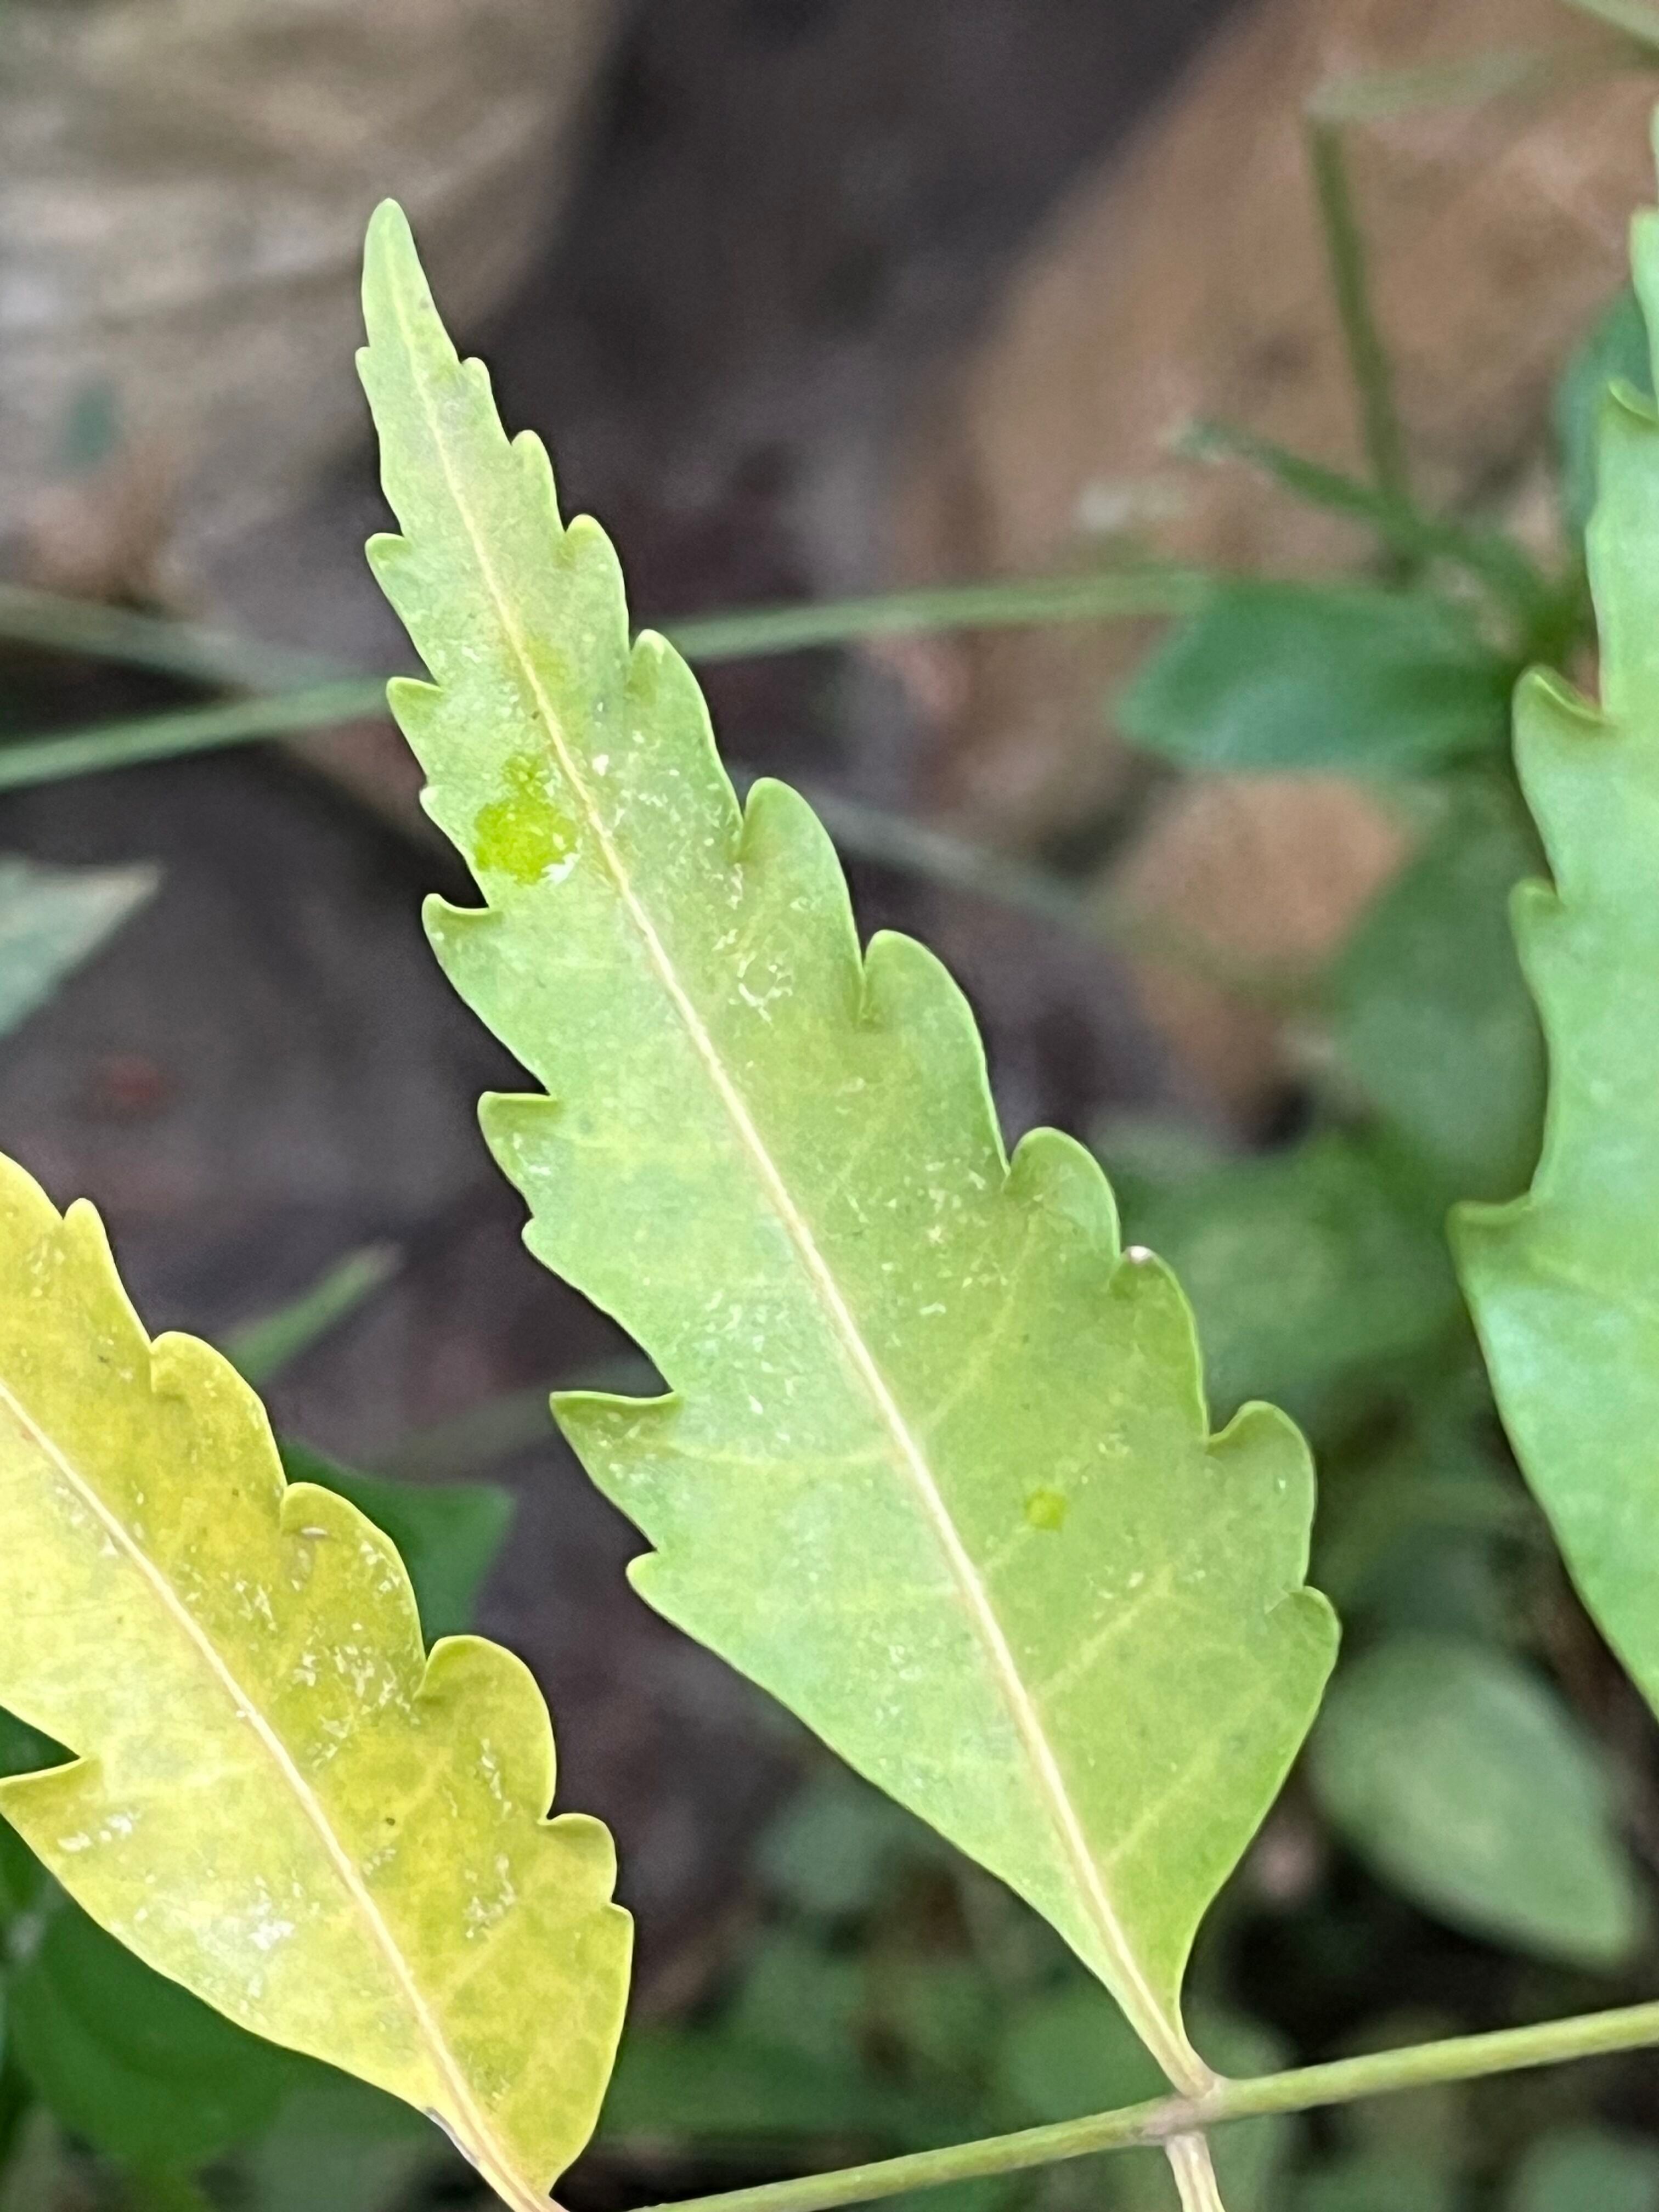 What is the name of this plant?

neem
